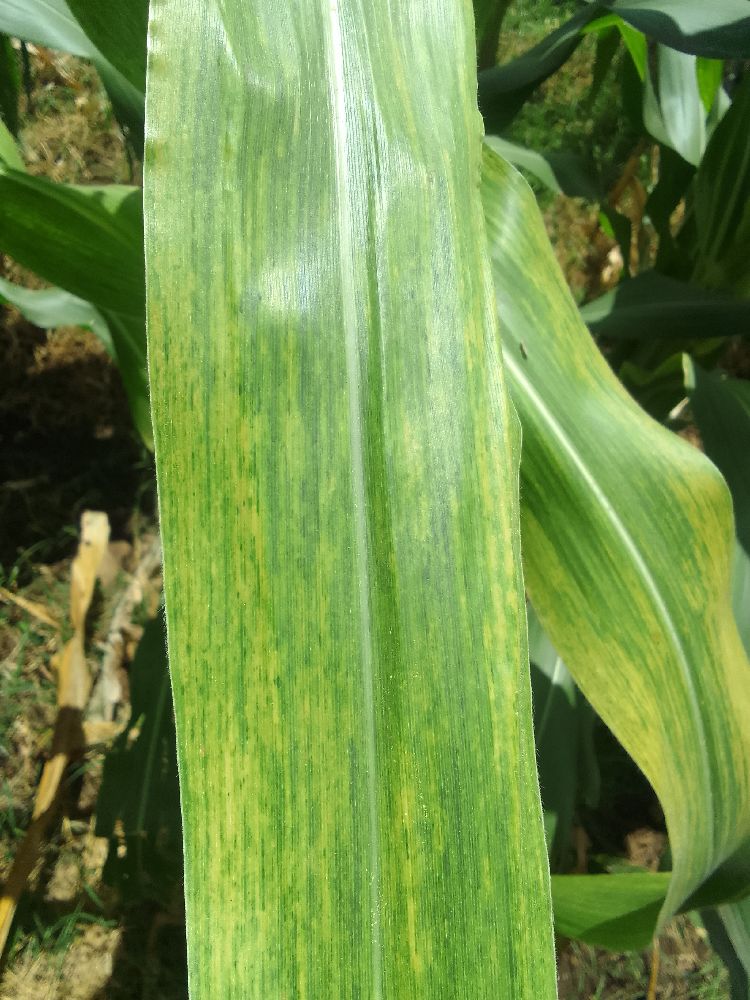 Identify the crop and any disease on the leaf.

maize, maize lethal necrosis
